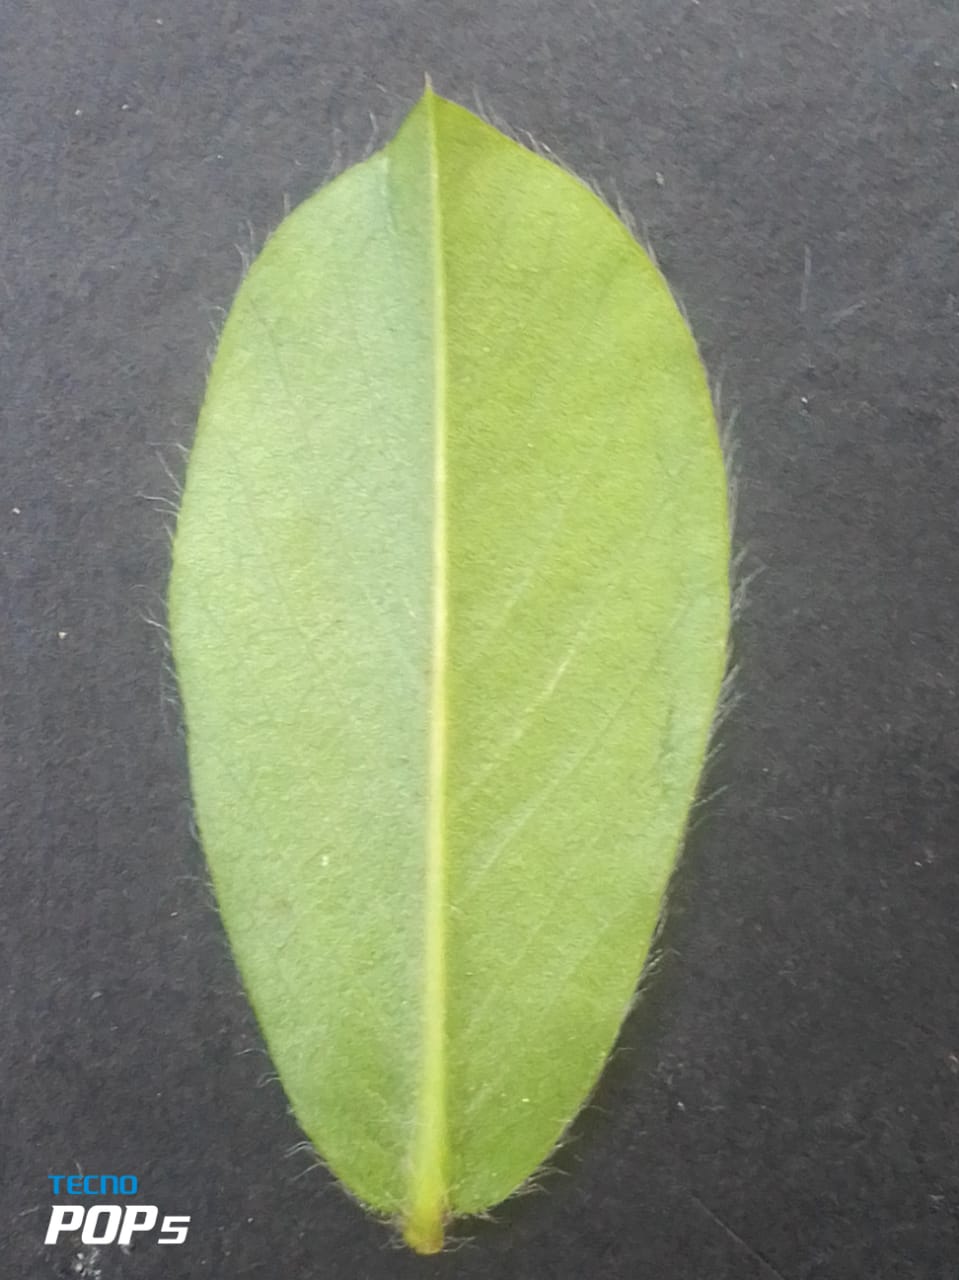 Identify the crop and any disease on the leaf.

peanut, healthy leaves
